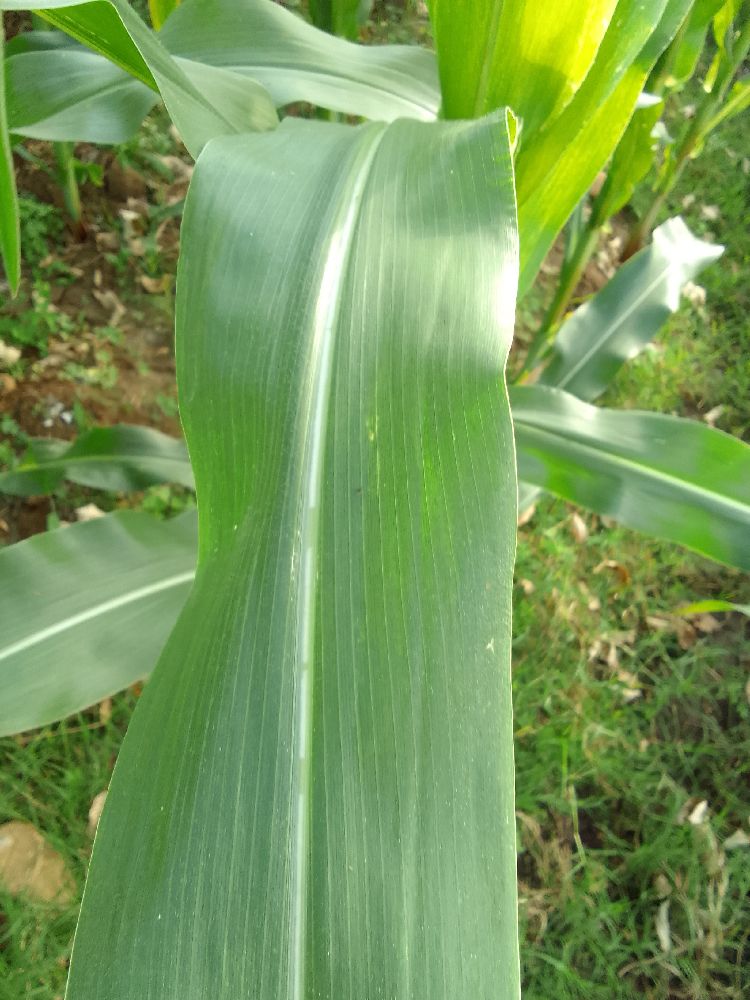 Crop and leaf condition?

maize, healthy
